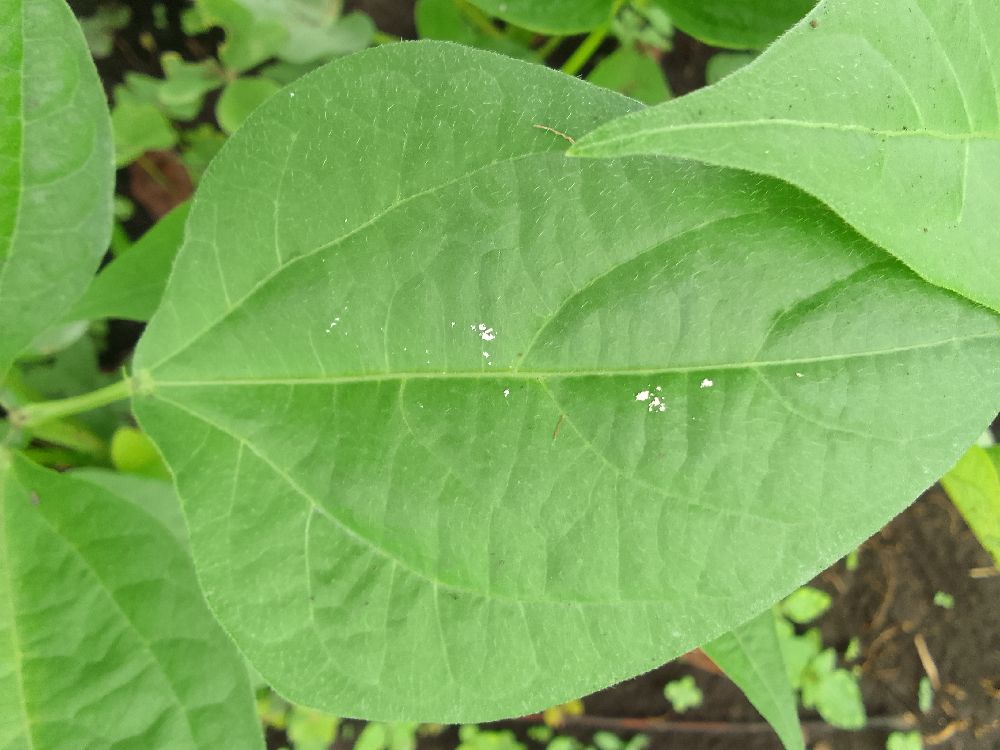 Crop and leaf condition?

maize, healthy
